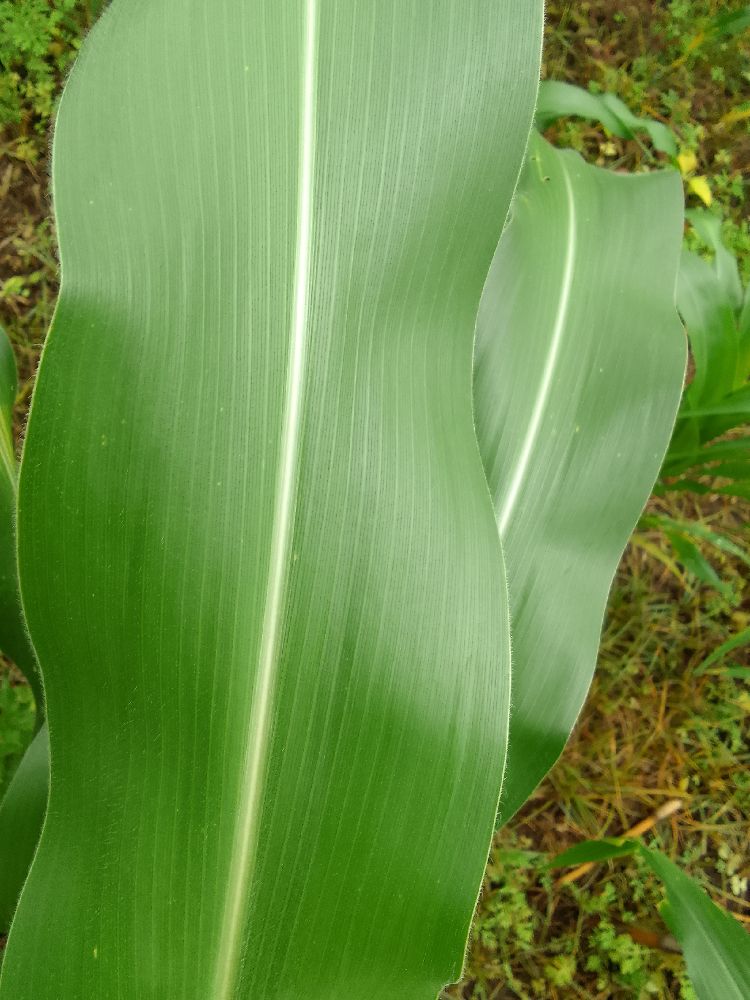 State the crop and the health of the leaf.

maize, healthy
